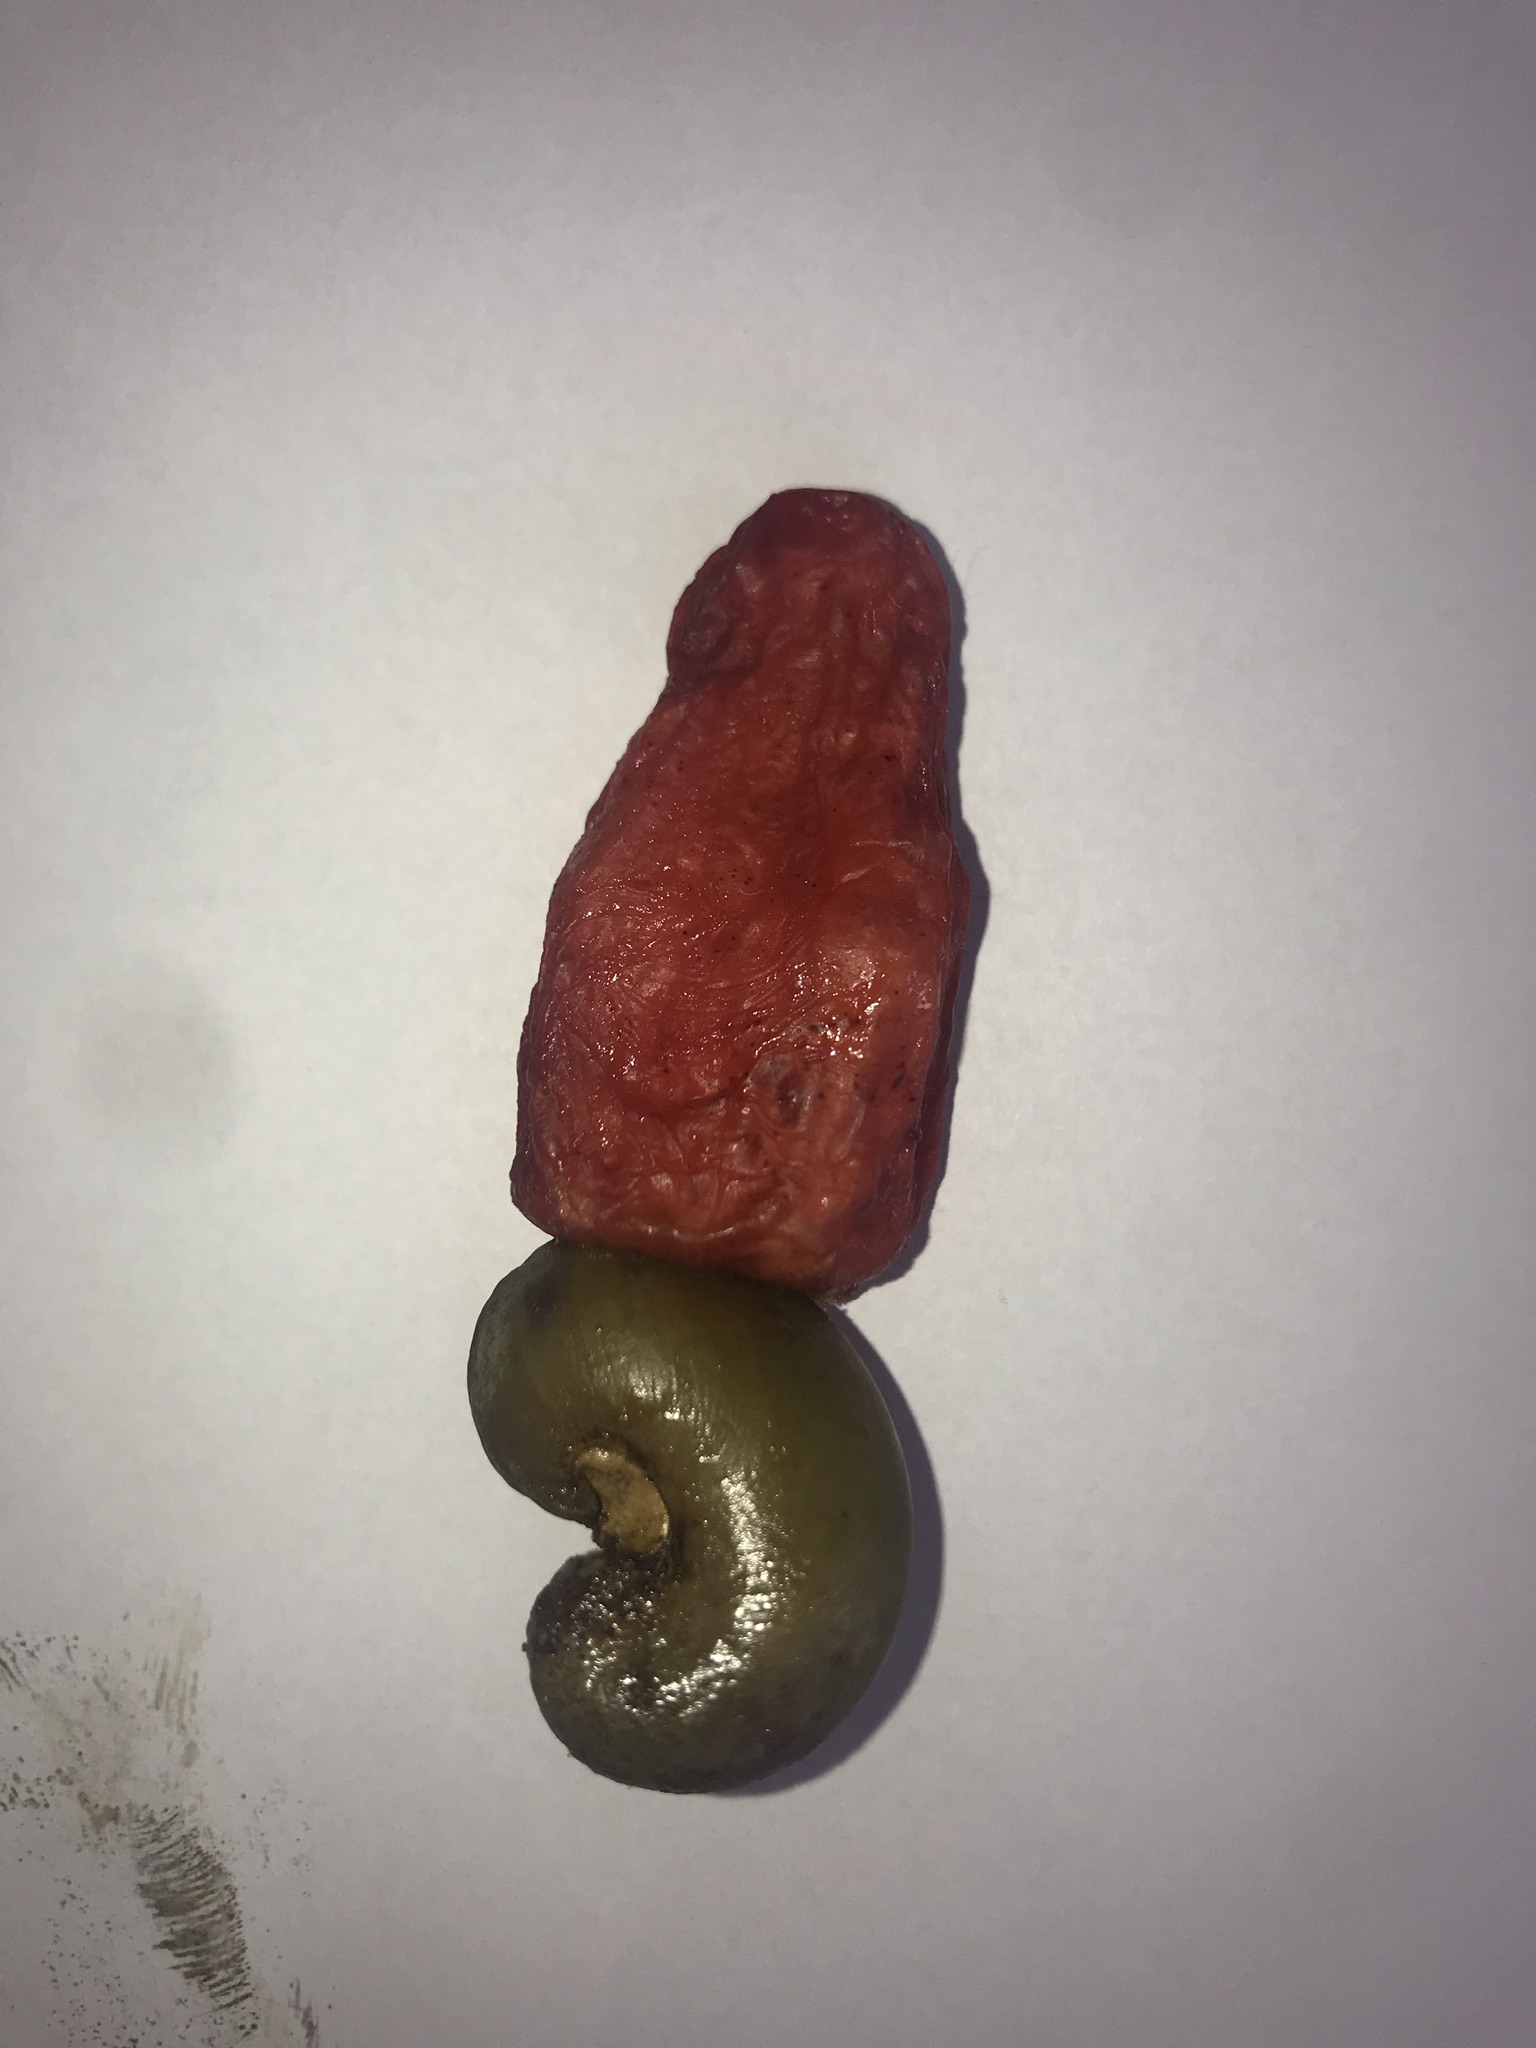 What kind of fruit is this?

caju vermelho
